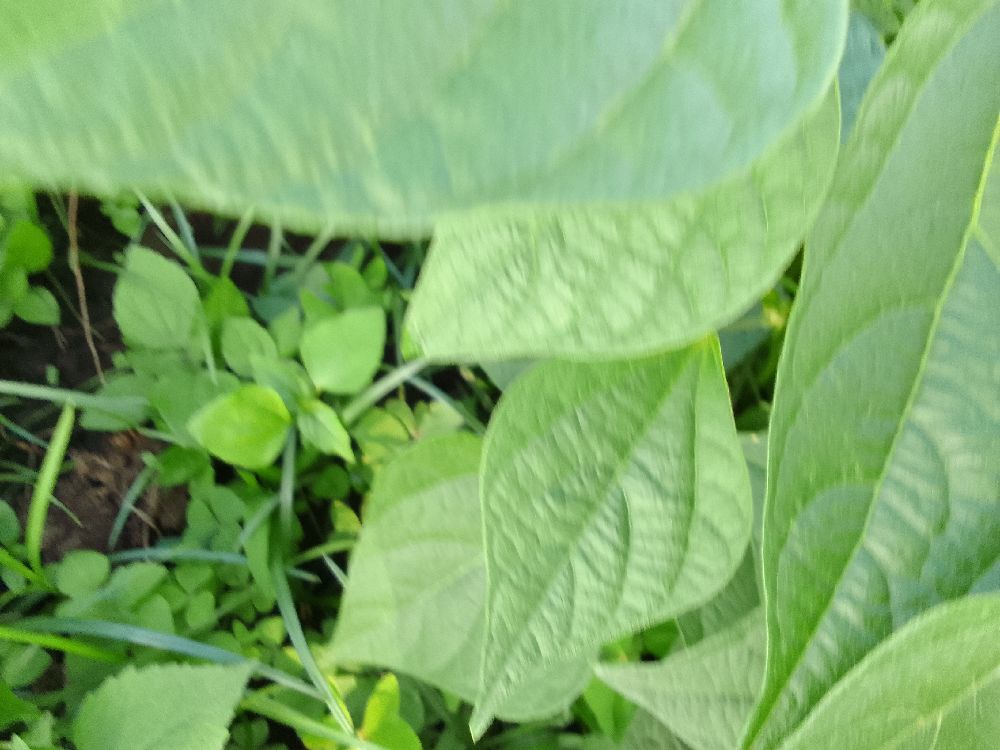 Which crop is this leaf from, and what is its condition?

common bean, healthy
